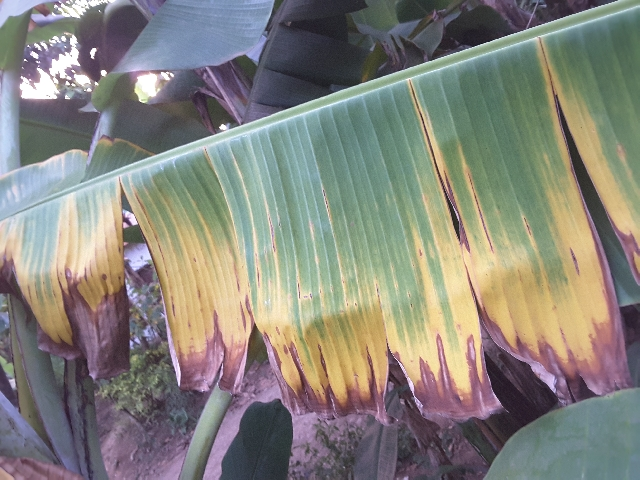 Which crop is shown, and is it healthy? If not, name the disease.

banana, fusarium wilt race 1
